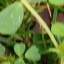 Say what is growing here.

unstructured weed
